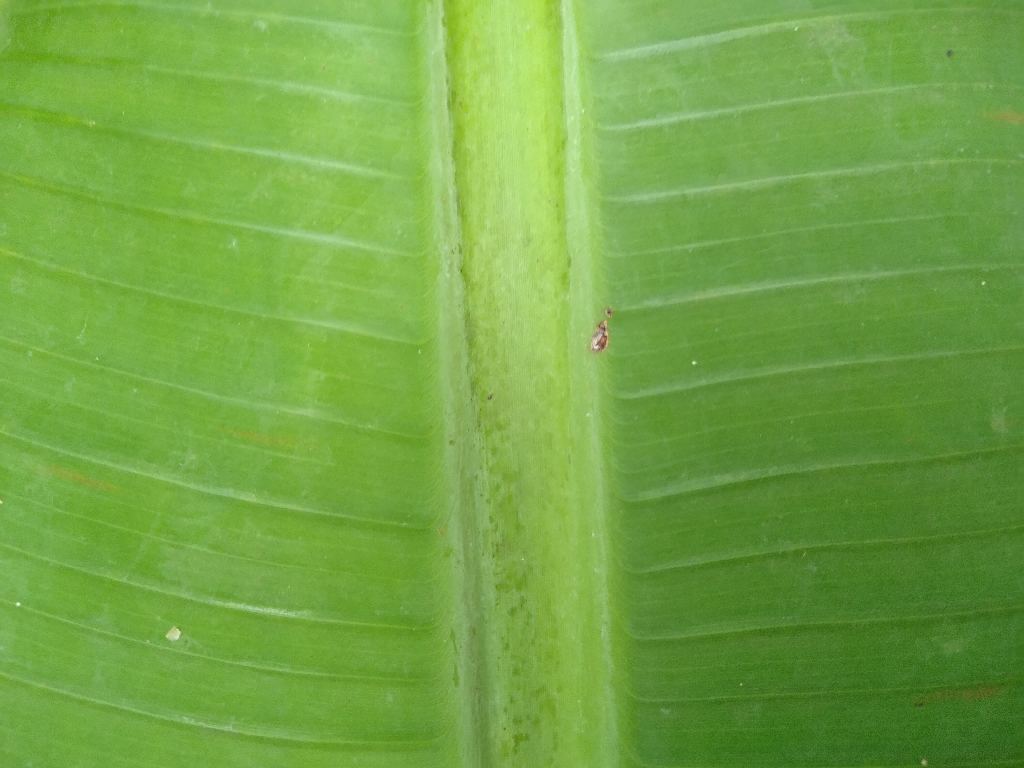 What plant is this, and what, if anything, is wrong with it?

banana, healthy
